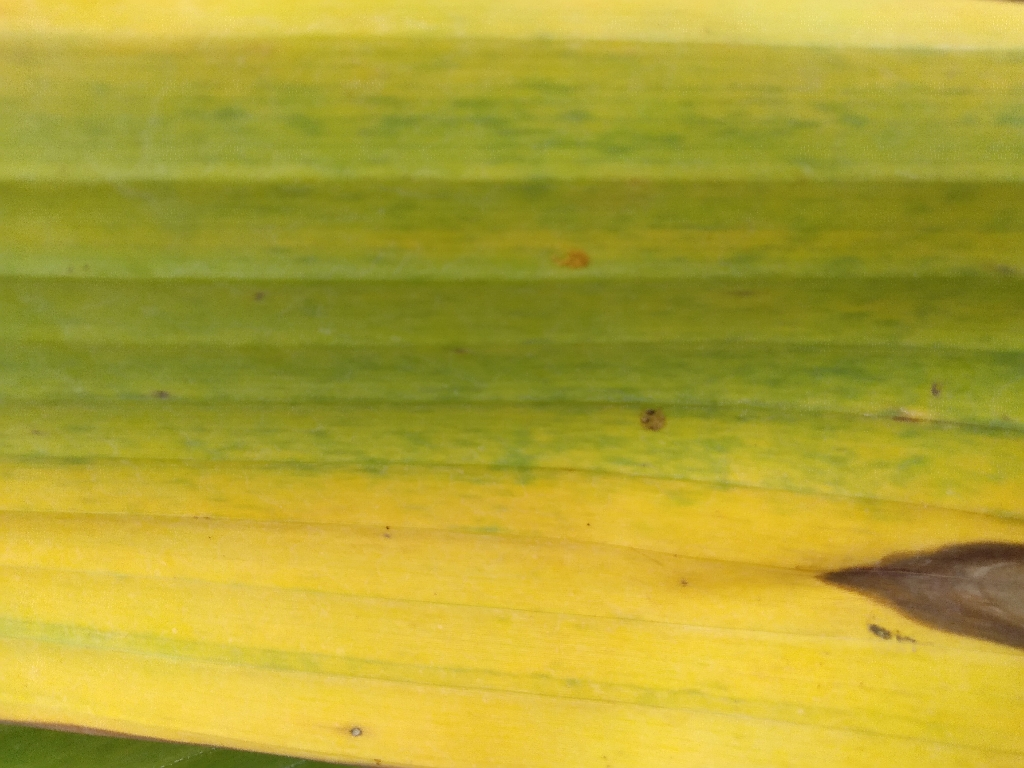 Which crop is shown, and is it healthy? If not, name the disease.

banana, fusarium wilt race 1
